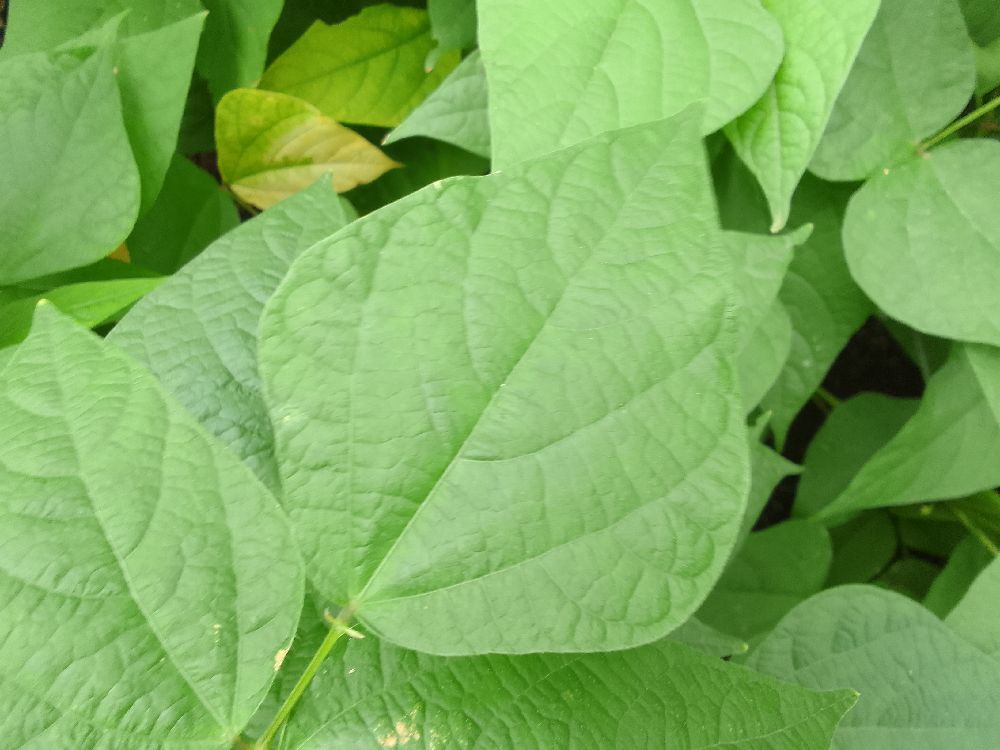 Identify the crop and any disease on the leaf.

common bean, healthy
